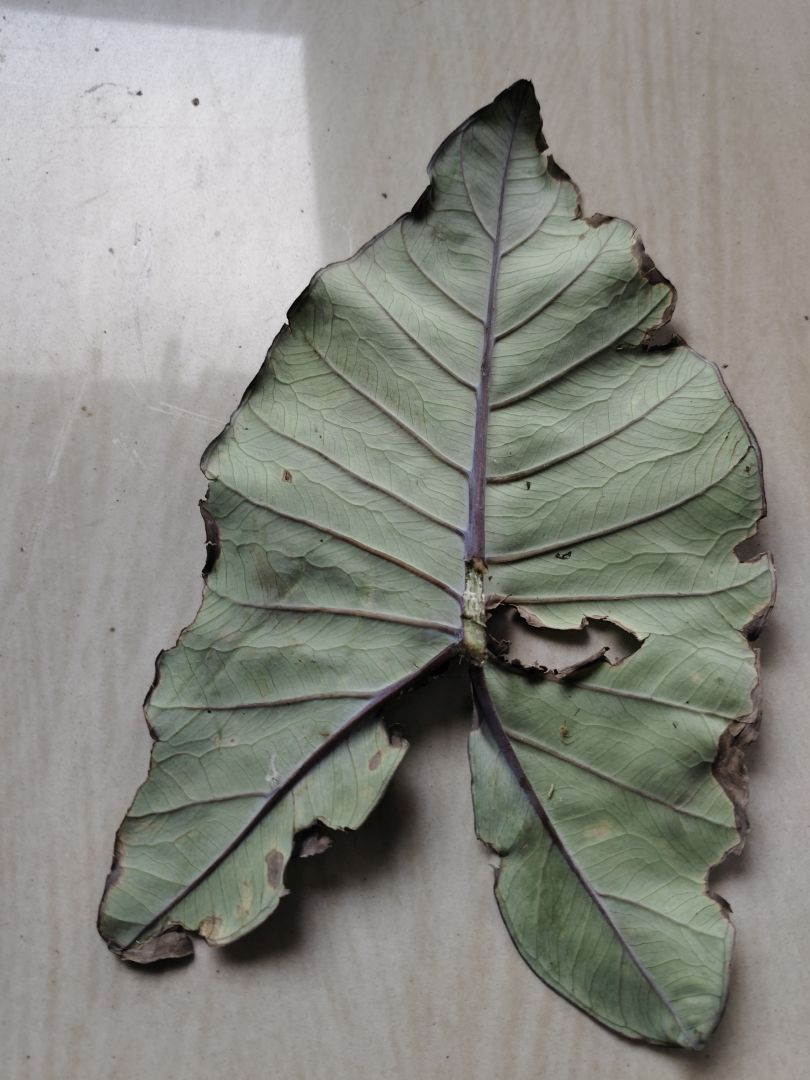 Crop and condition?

taro, leaf blight
